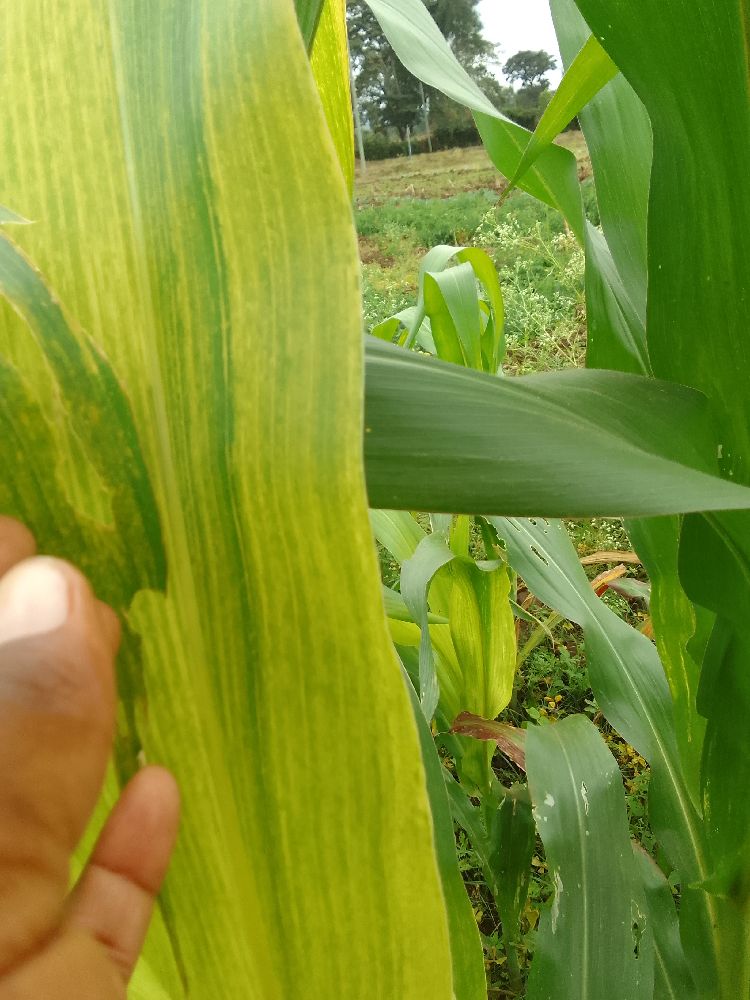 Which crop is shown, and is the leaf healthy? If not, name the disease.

maize, maize lethal necrosis
